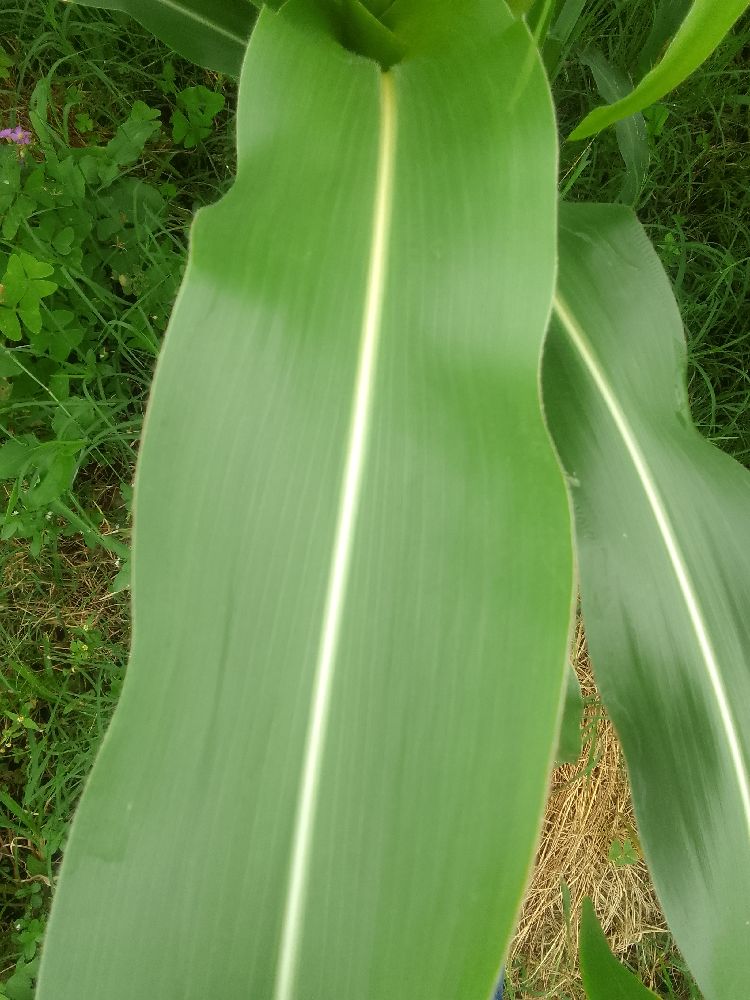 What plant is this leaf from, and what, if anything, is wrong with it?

maize, healthy
